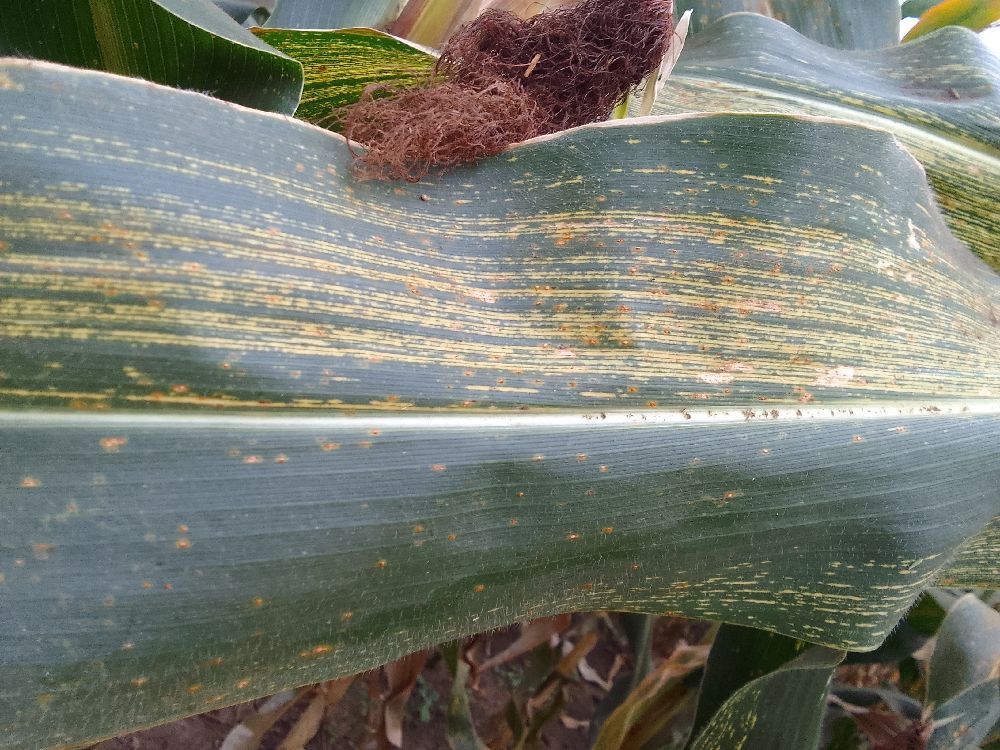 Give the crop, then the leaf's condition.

maize, maize streak virus
